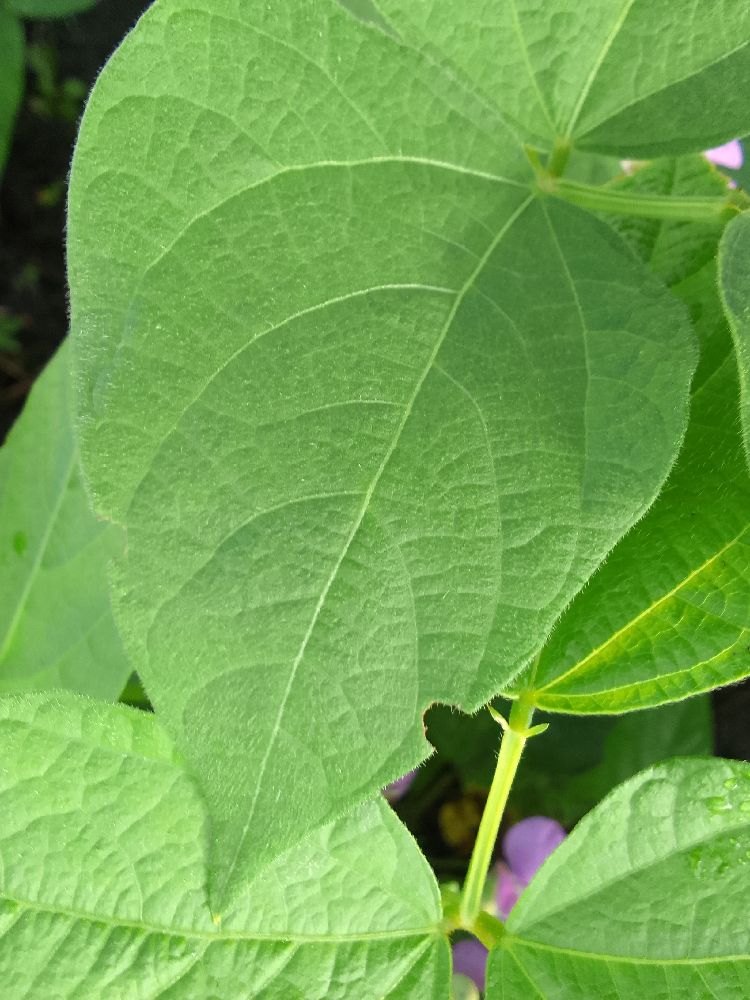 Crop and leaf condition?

common bean, healthy
